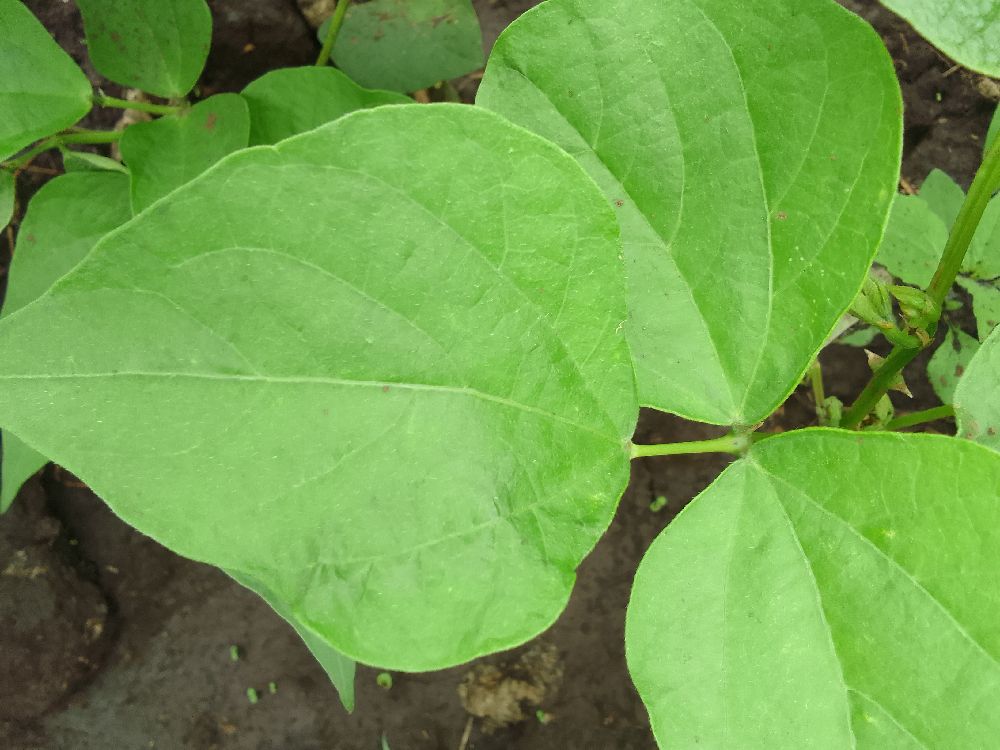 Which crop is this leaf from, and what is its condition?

common bean, healthy
